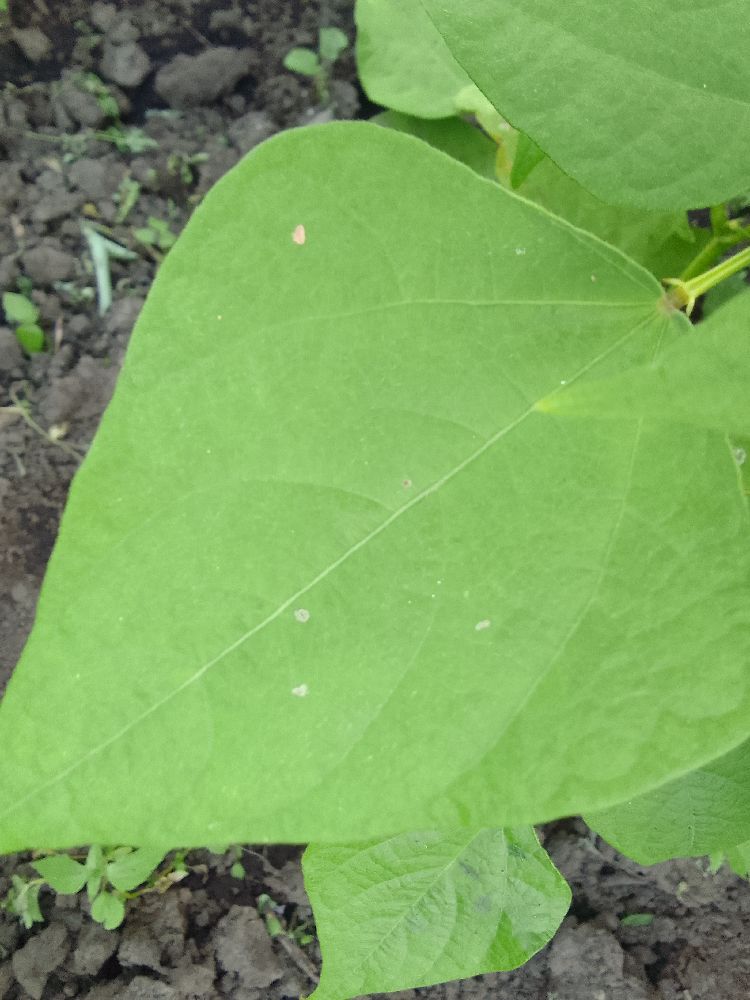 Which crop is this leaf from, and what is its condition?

common bean, healthy
